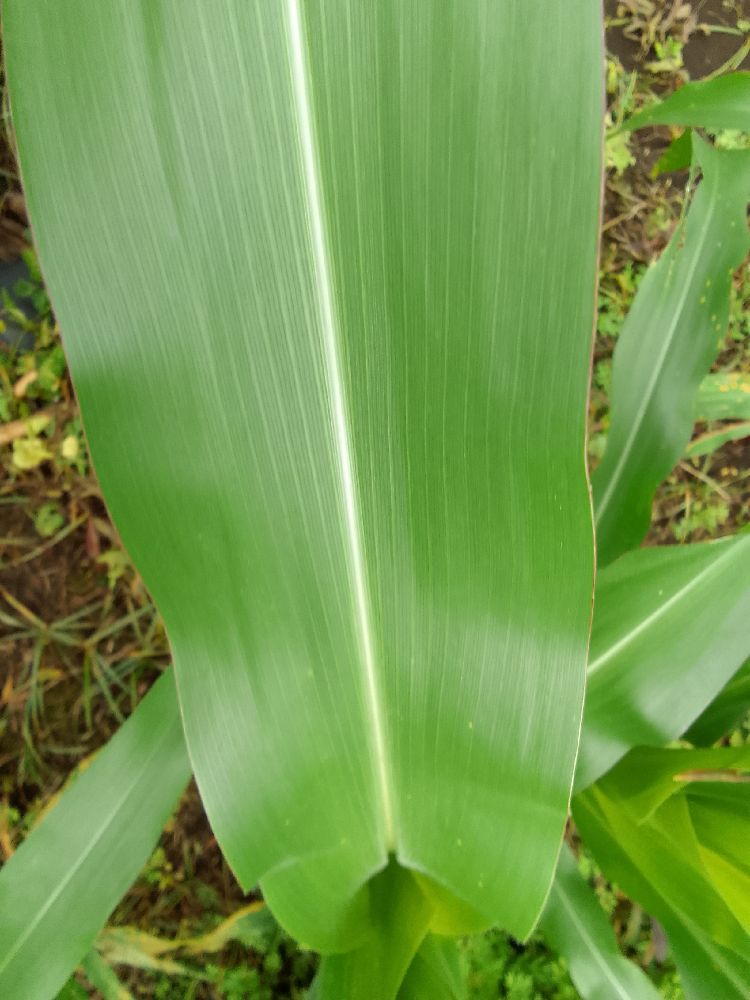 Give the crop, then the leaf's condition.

maize, healthy
